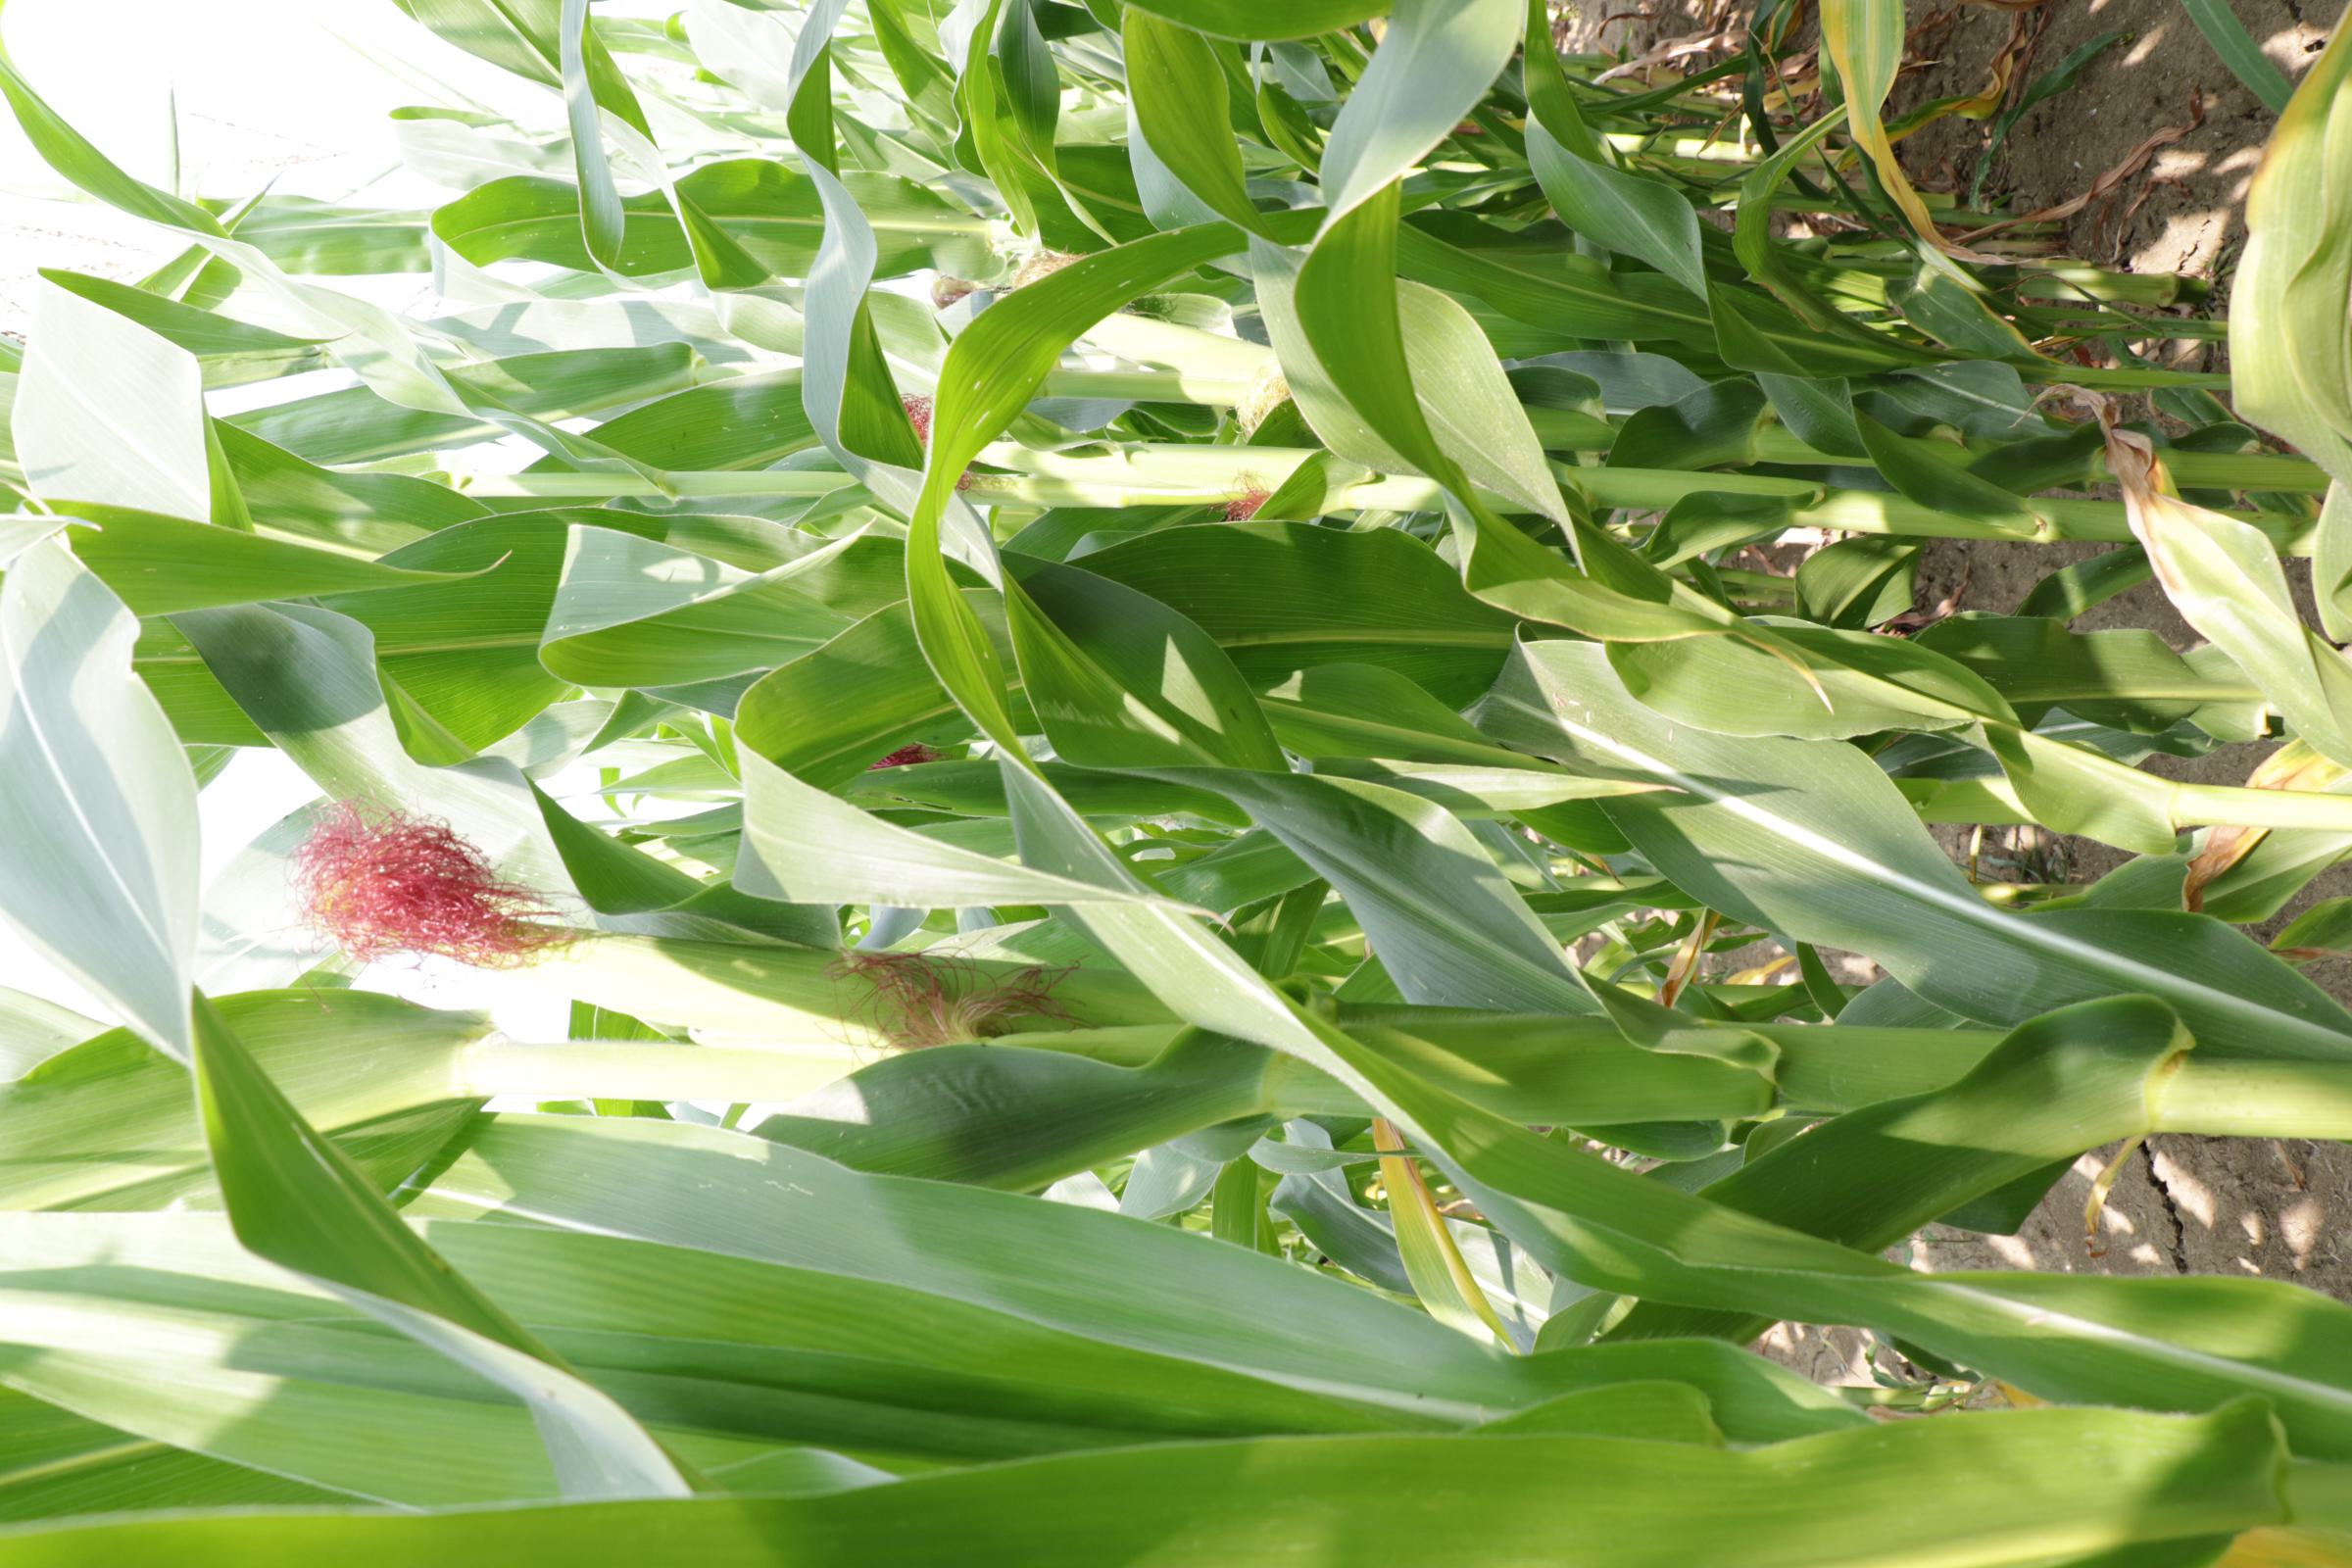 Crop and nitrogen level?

maize, full nitrogen fertilisation
